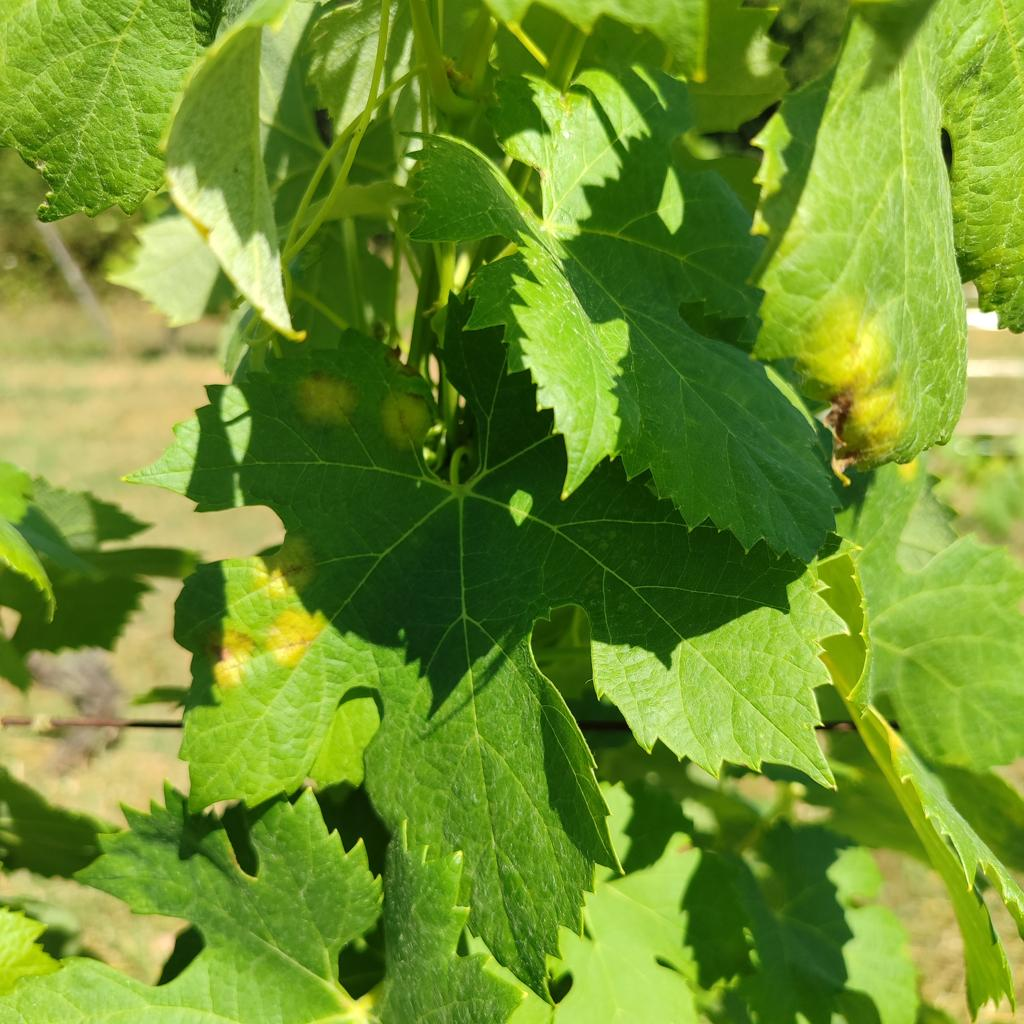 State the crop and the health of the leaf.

grapevine, downy mildew
